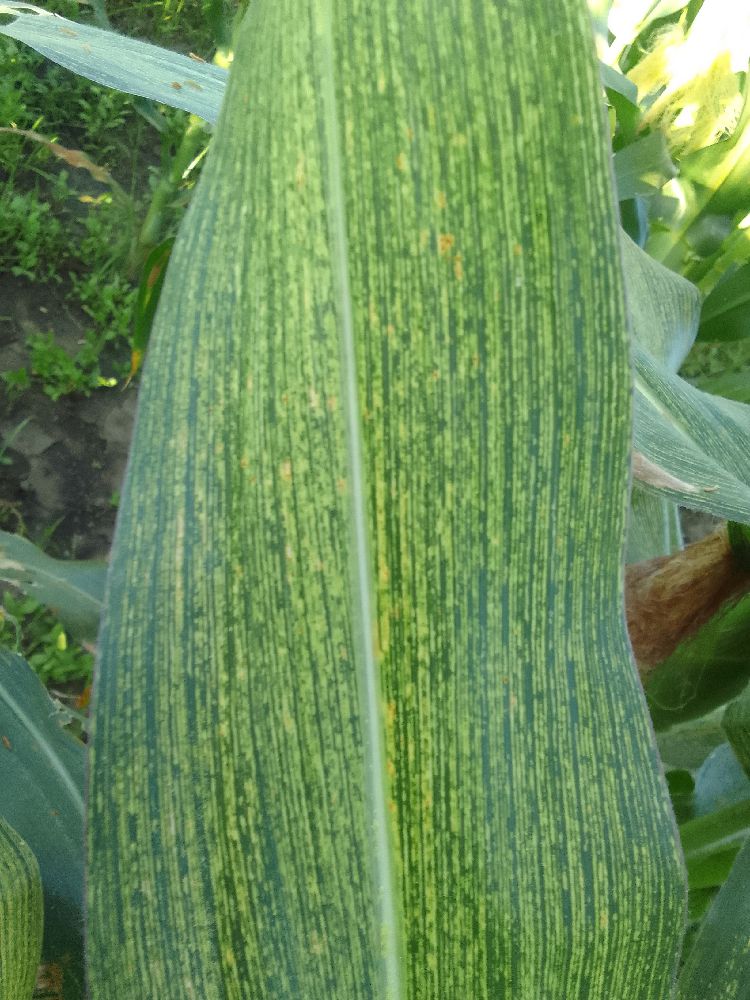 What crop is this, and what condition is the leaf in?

maize, maize streak virus
